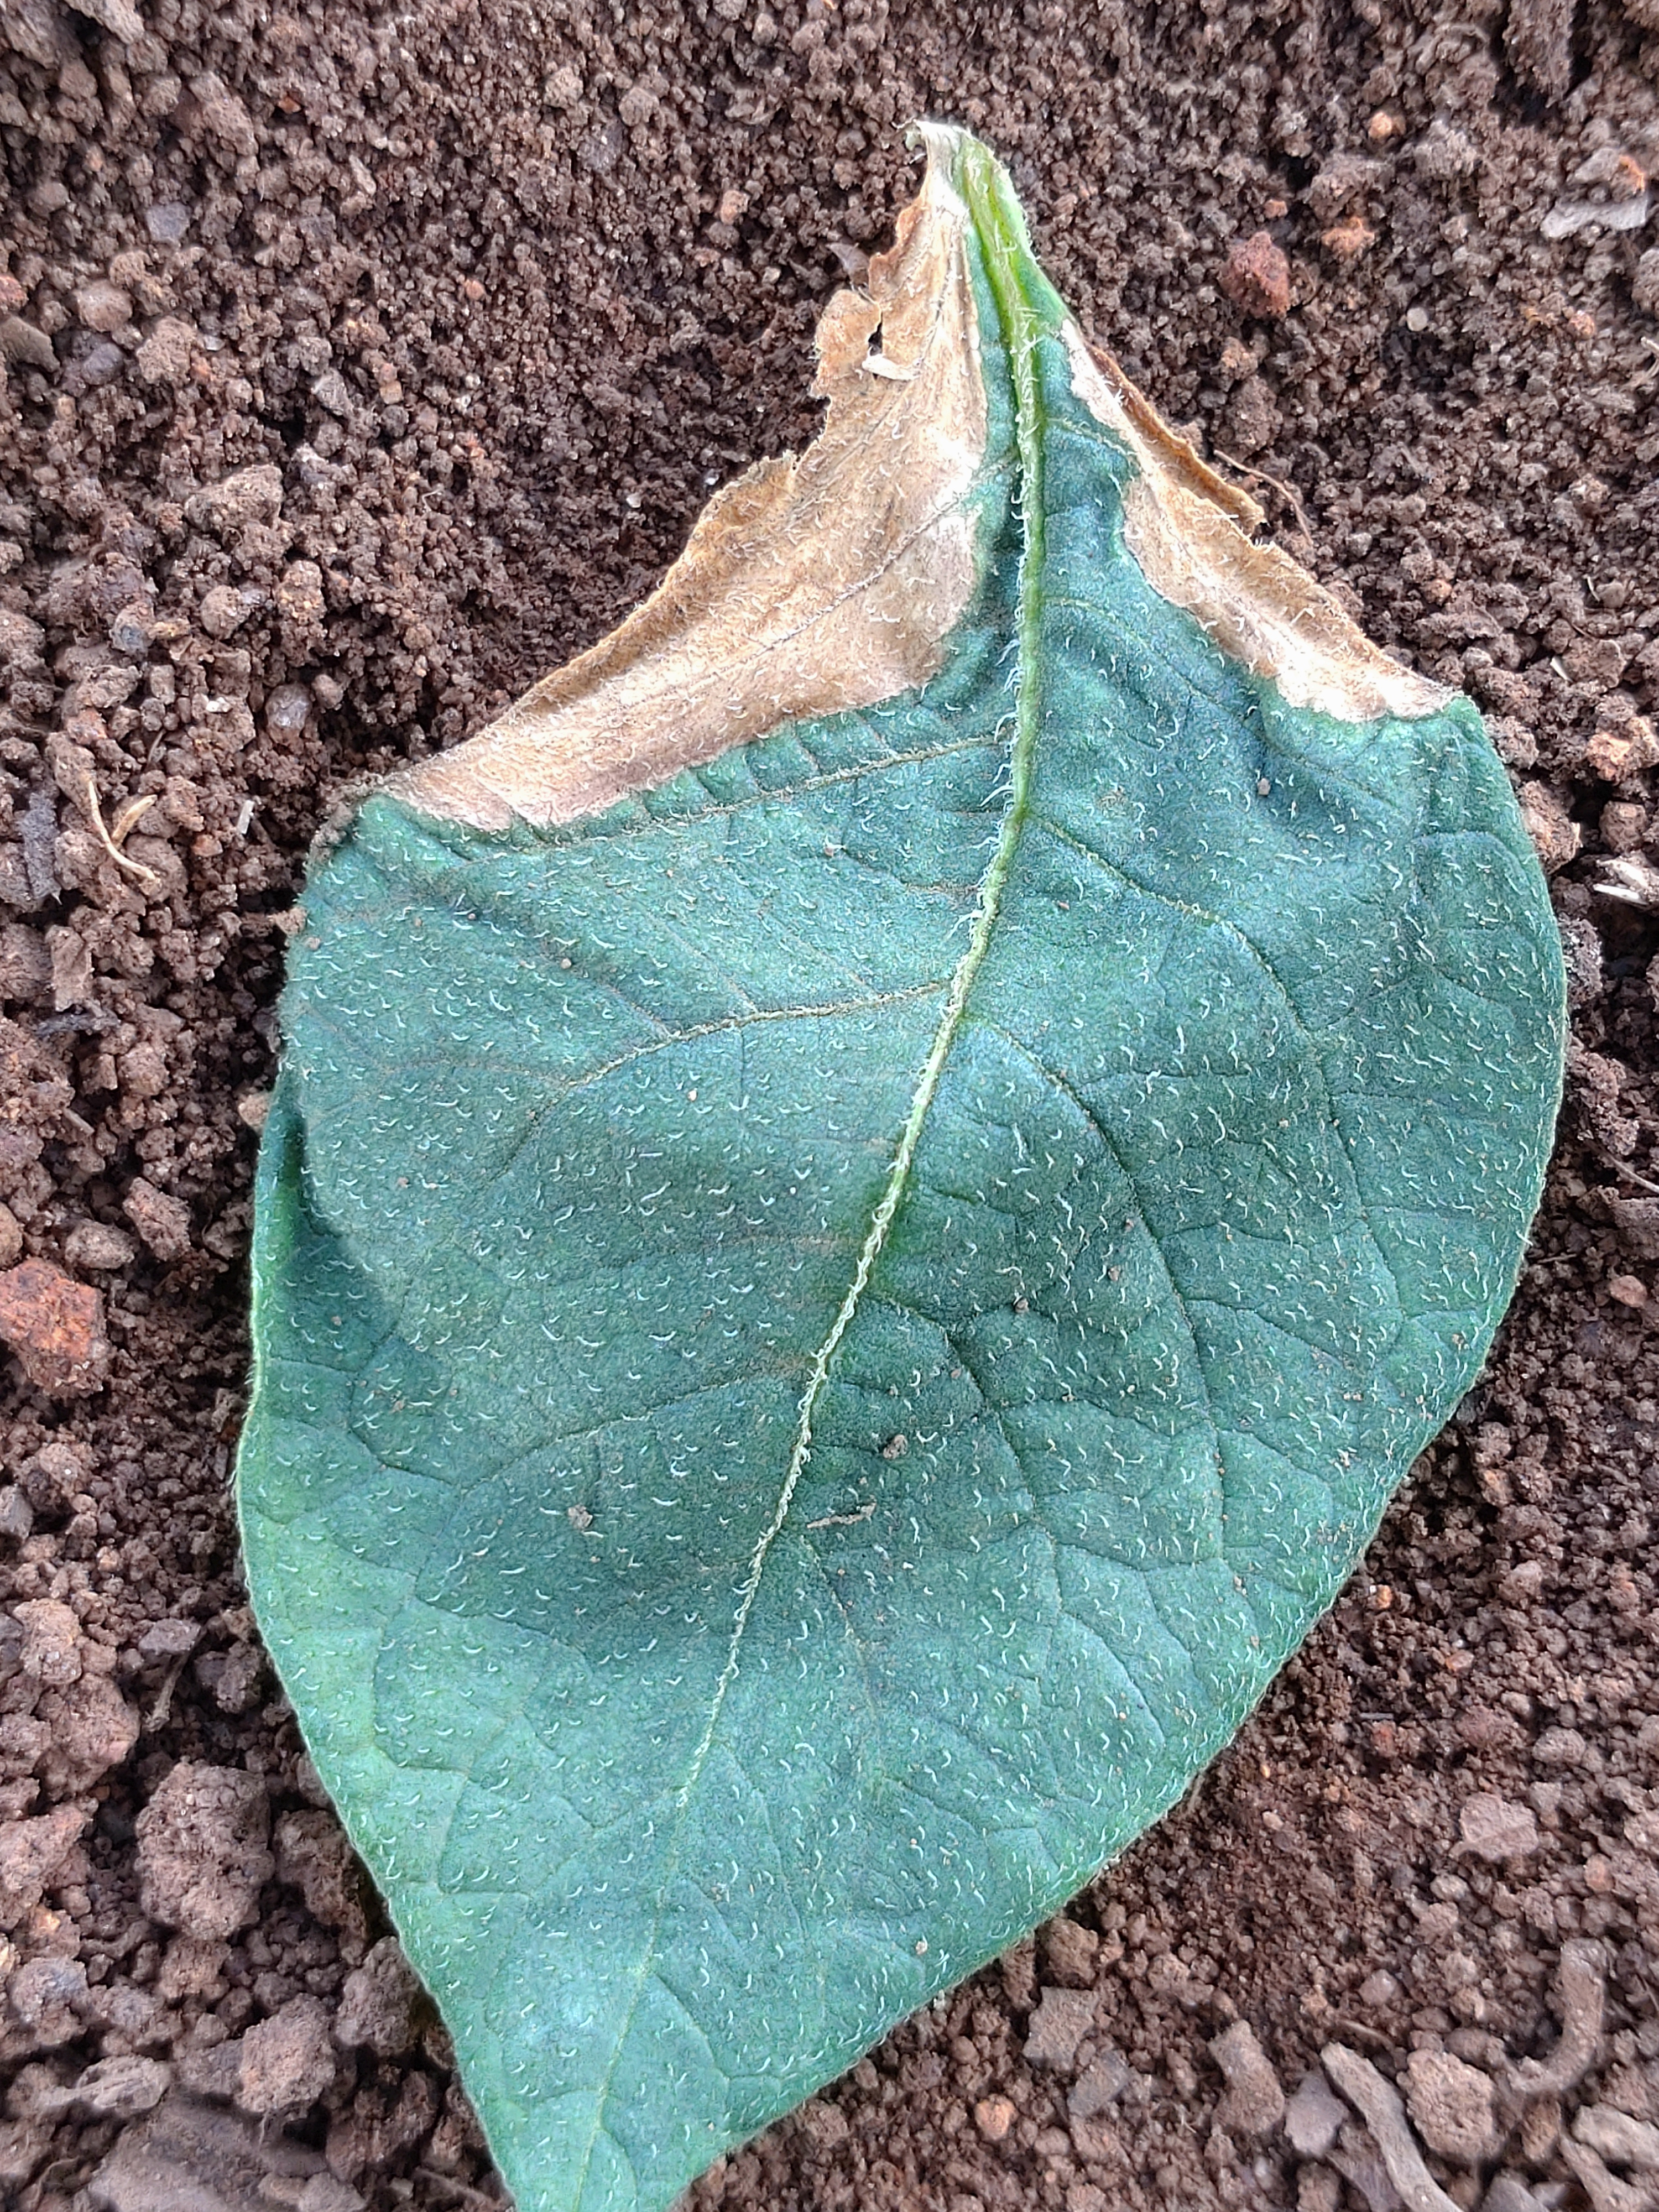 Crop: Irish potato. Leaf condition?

early blight
